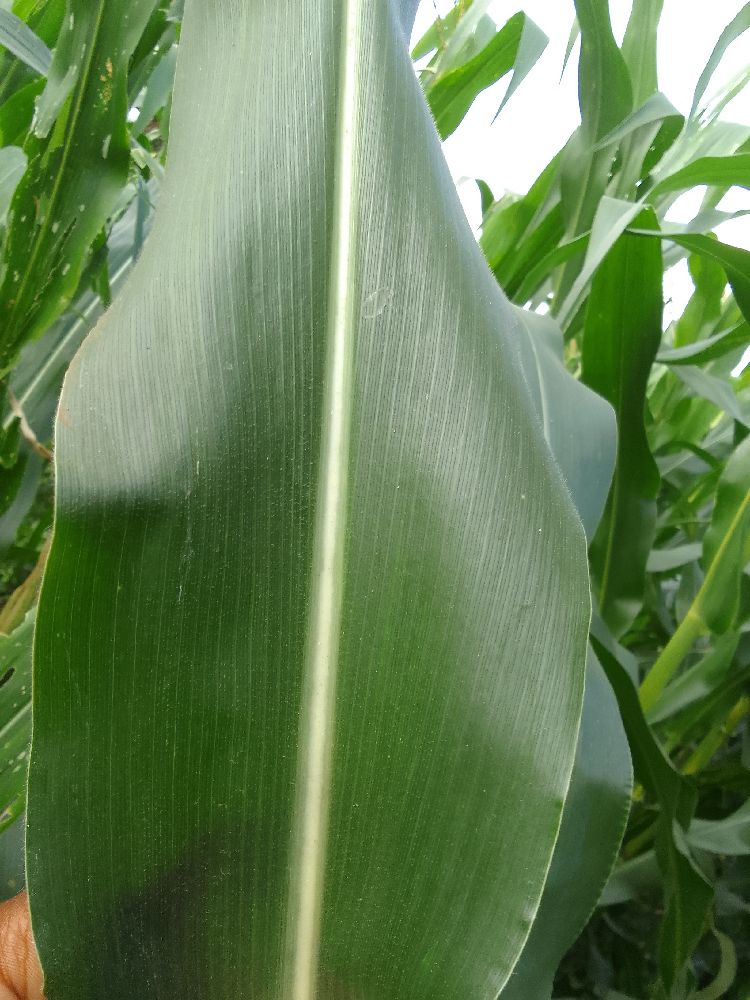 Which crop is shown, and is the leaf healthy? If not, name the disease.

maize, healthy
